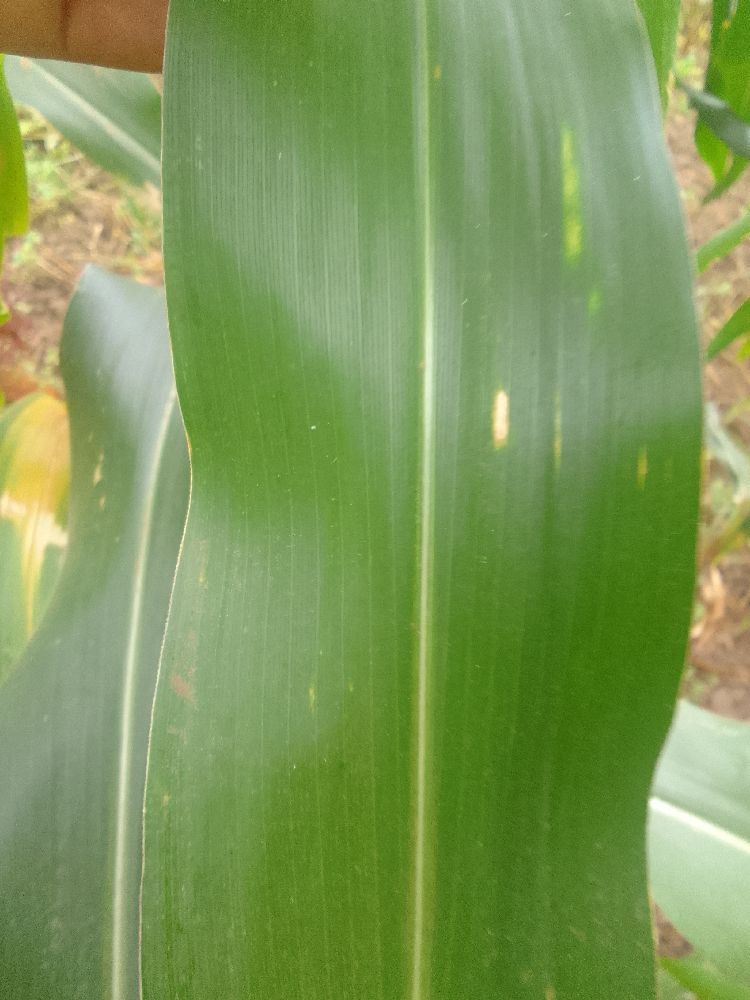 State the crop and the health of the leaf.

maize, healthy
